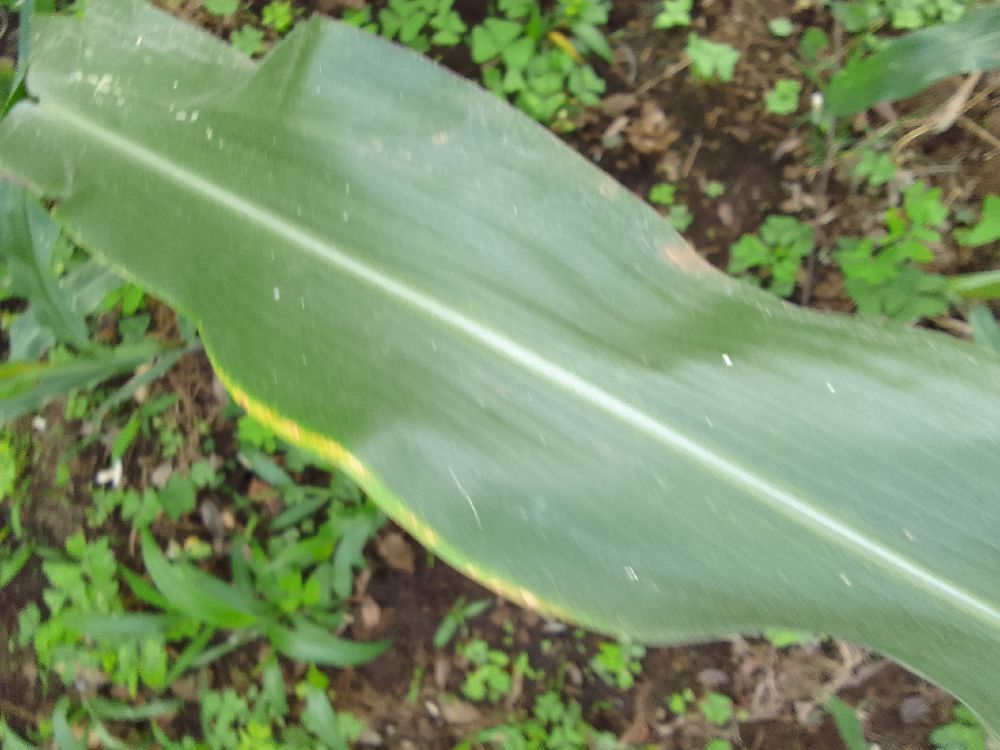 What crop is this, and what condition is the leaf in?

maize, healthy
